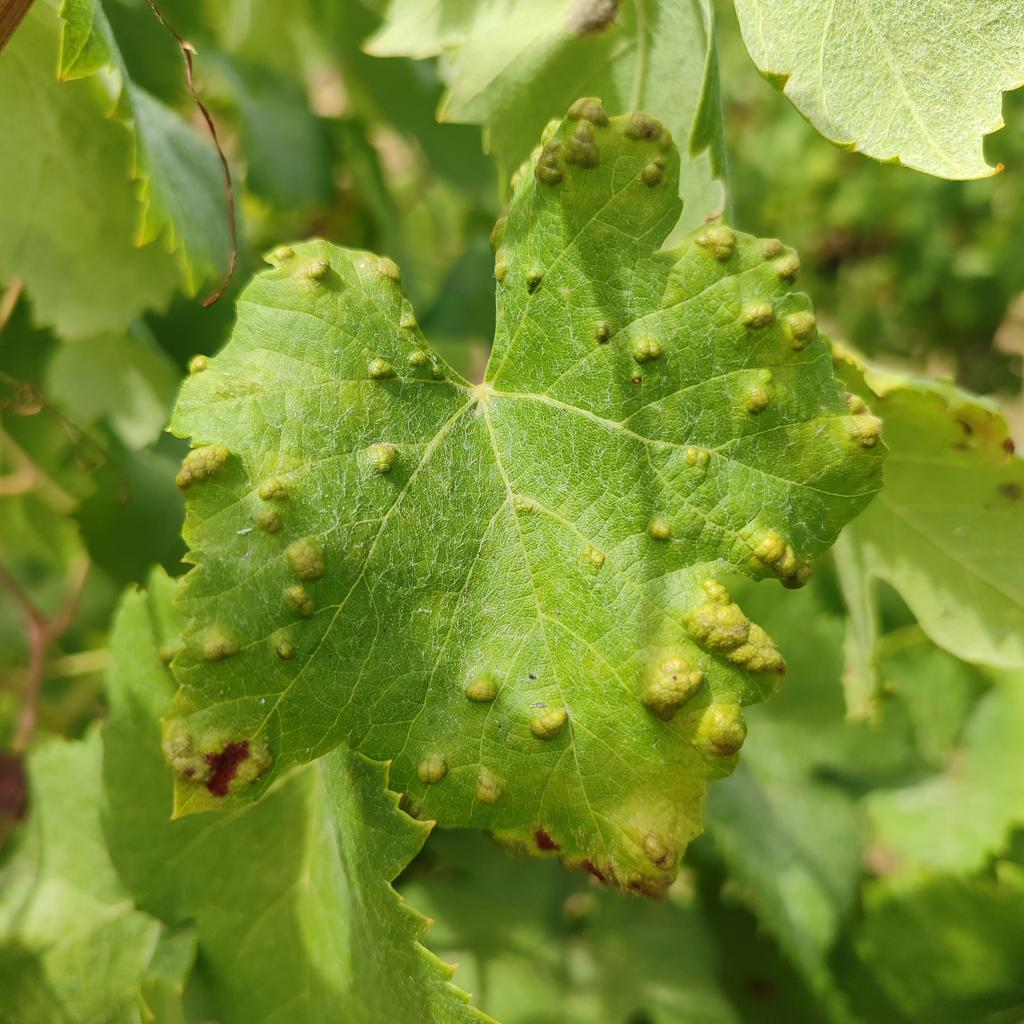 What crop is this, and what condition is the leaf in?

grapevine, erineum mite
